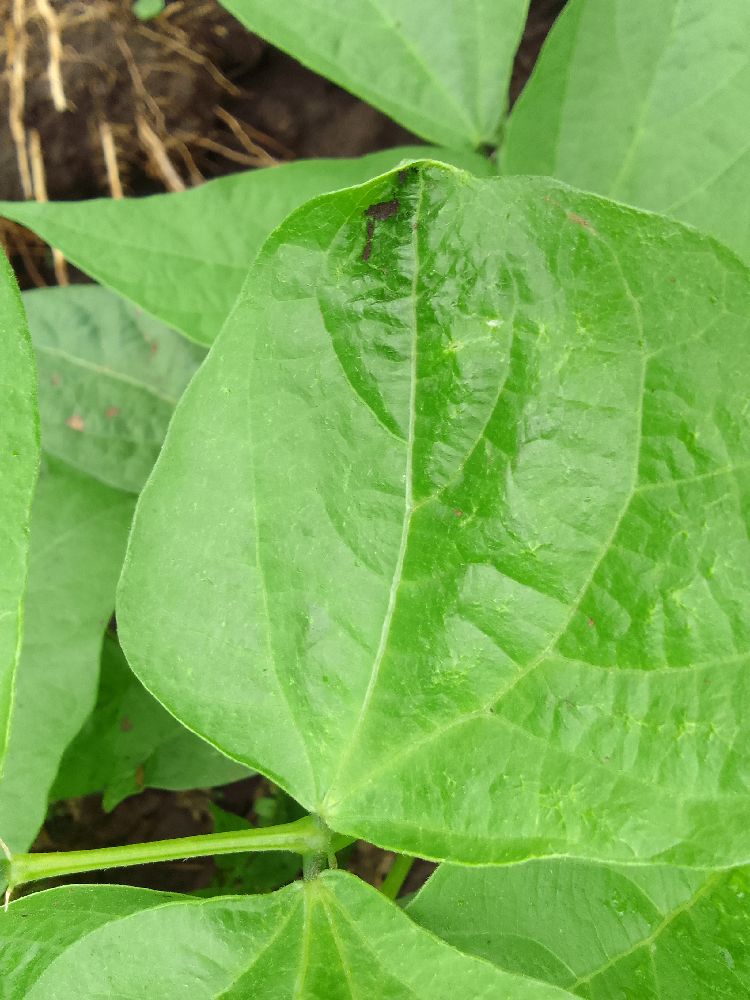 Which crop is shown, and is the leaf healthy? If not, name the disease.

common bean, healthy
